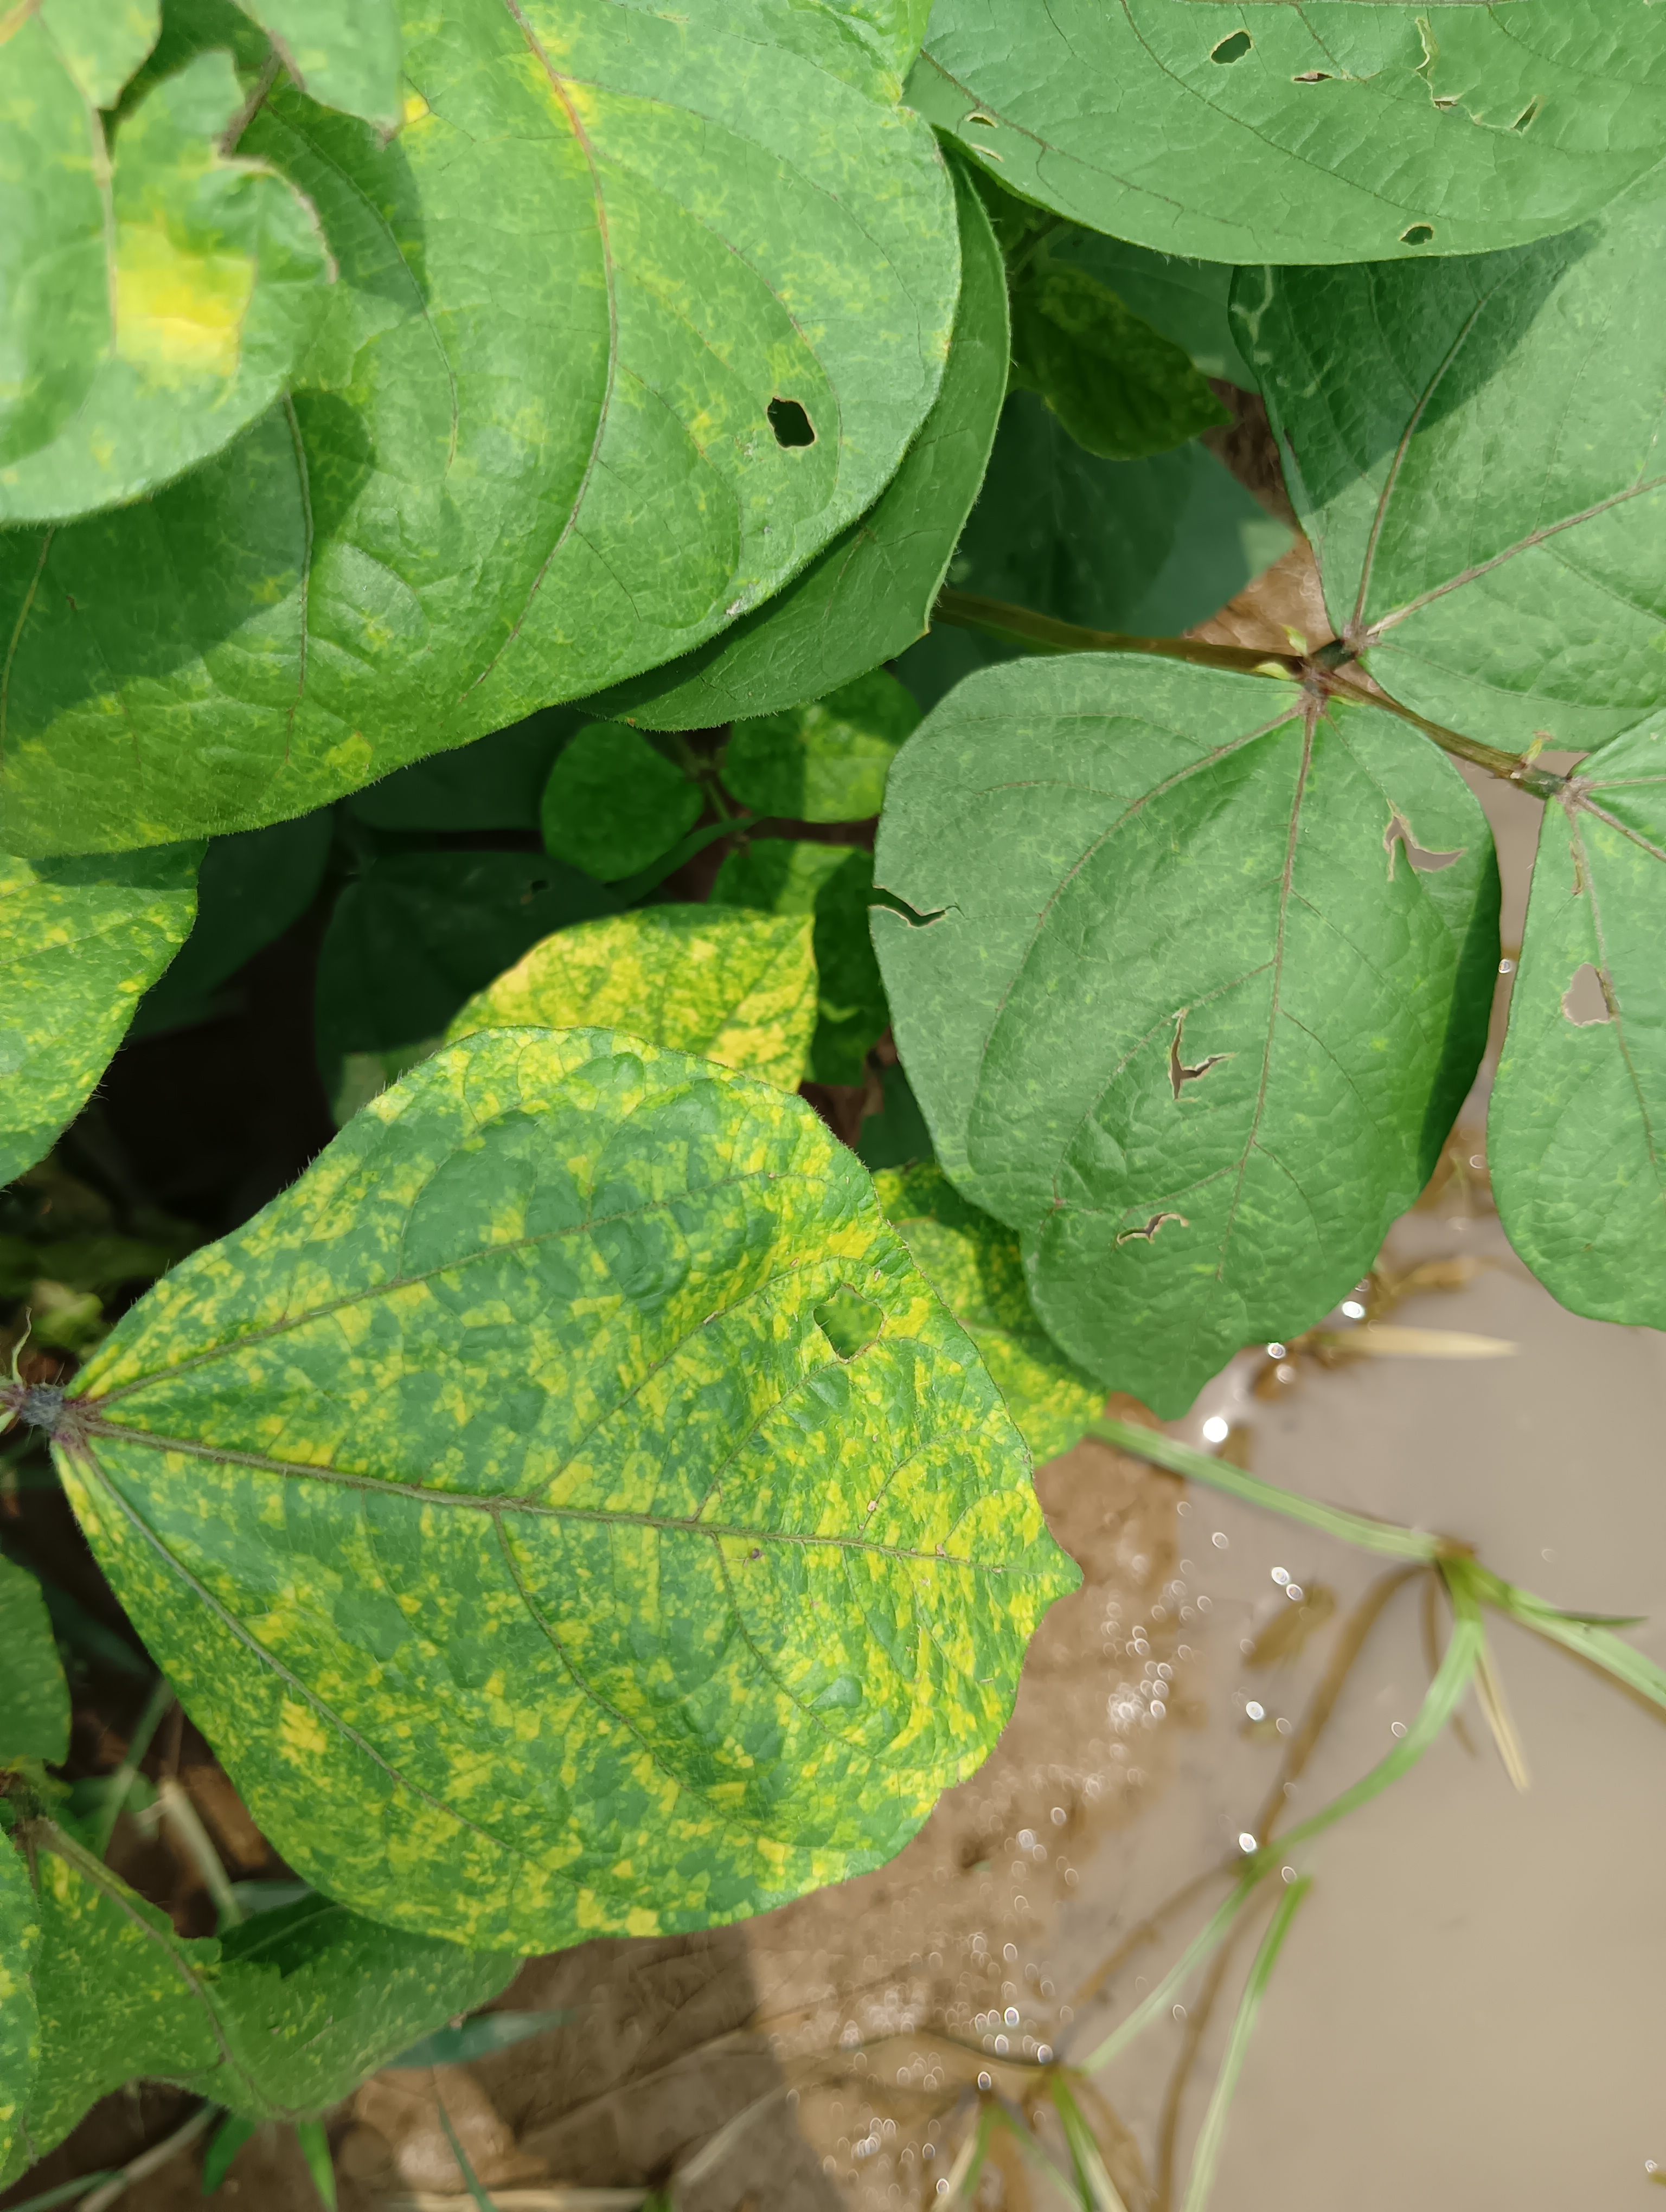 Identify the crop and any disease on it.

mungbean, yellow mosaic
